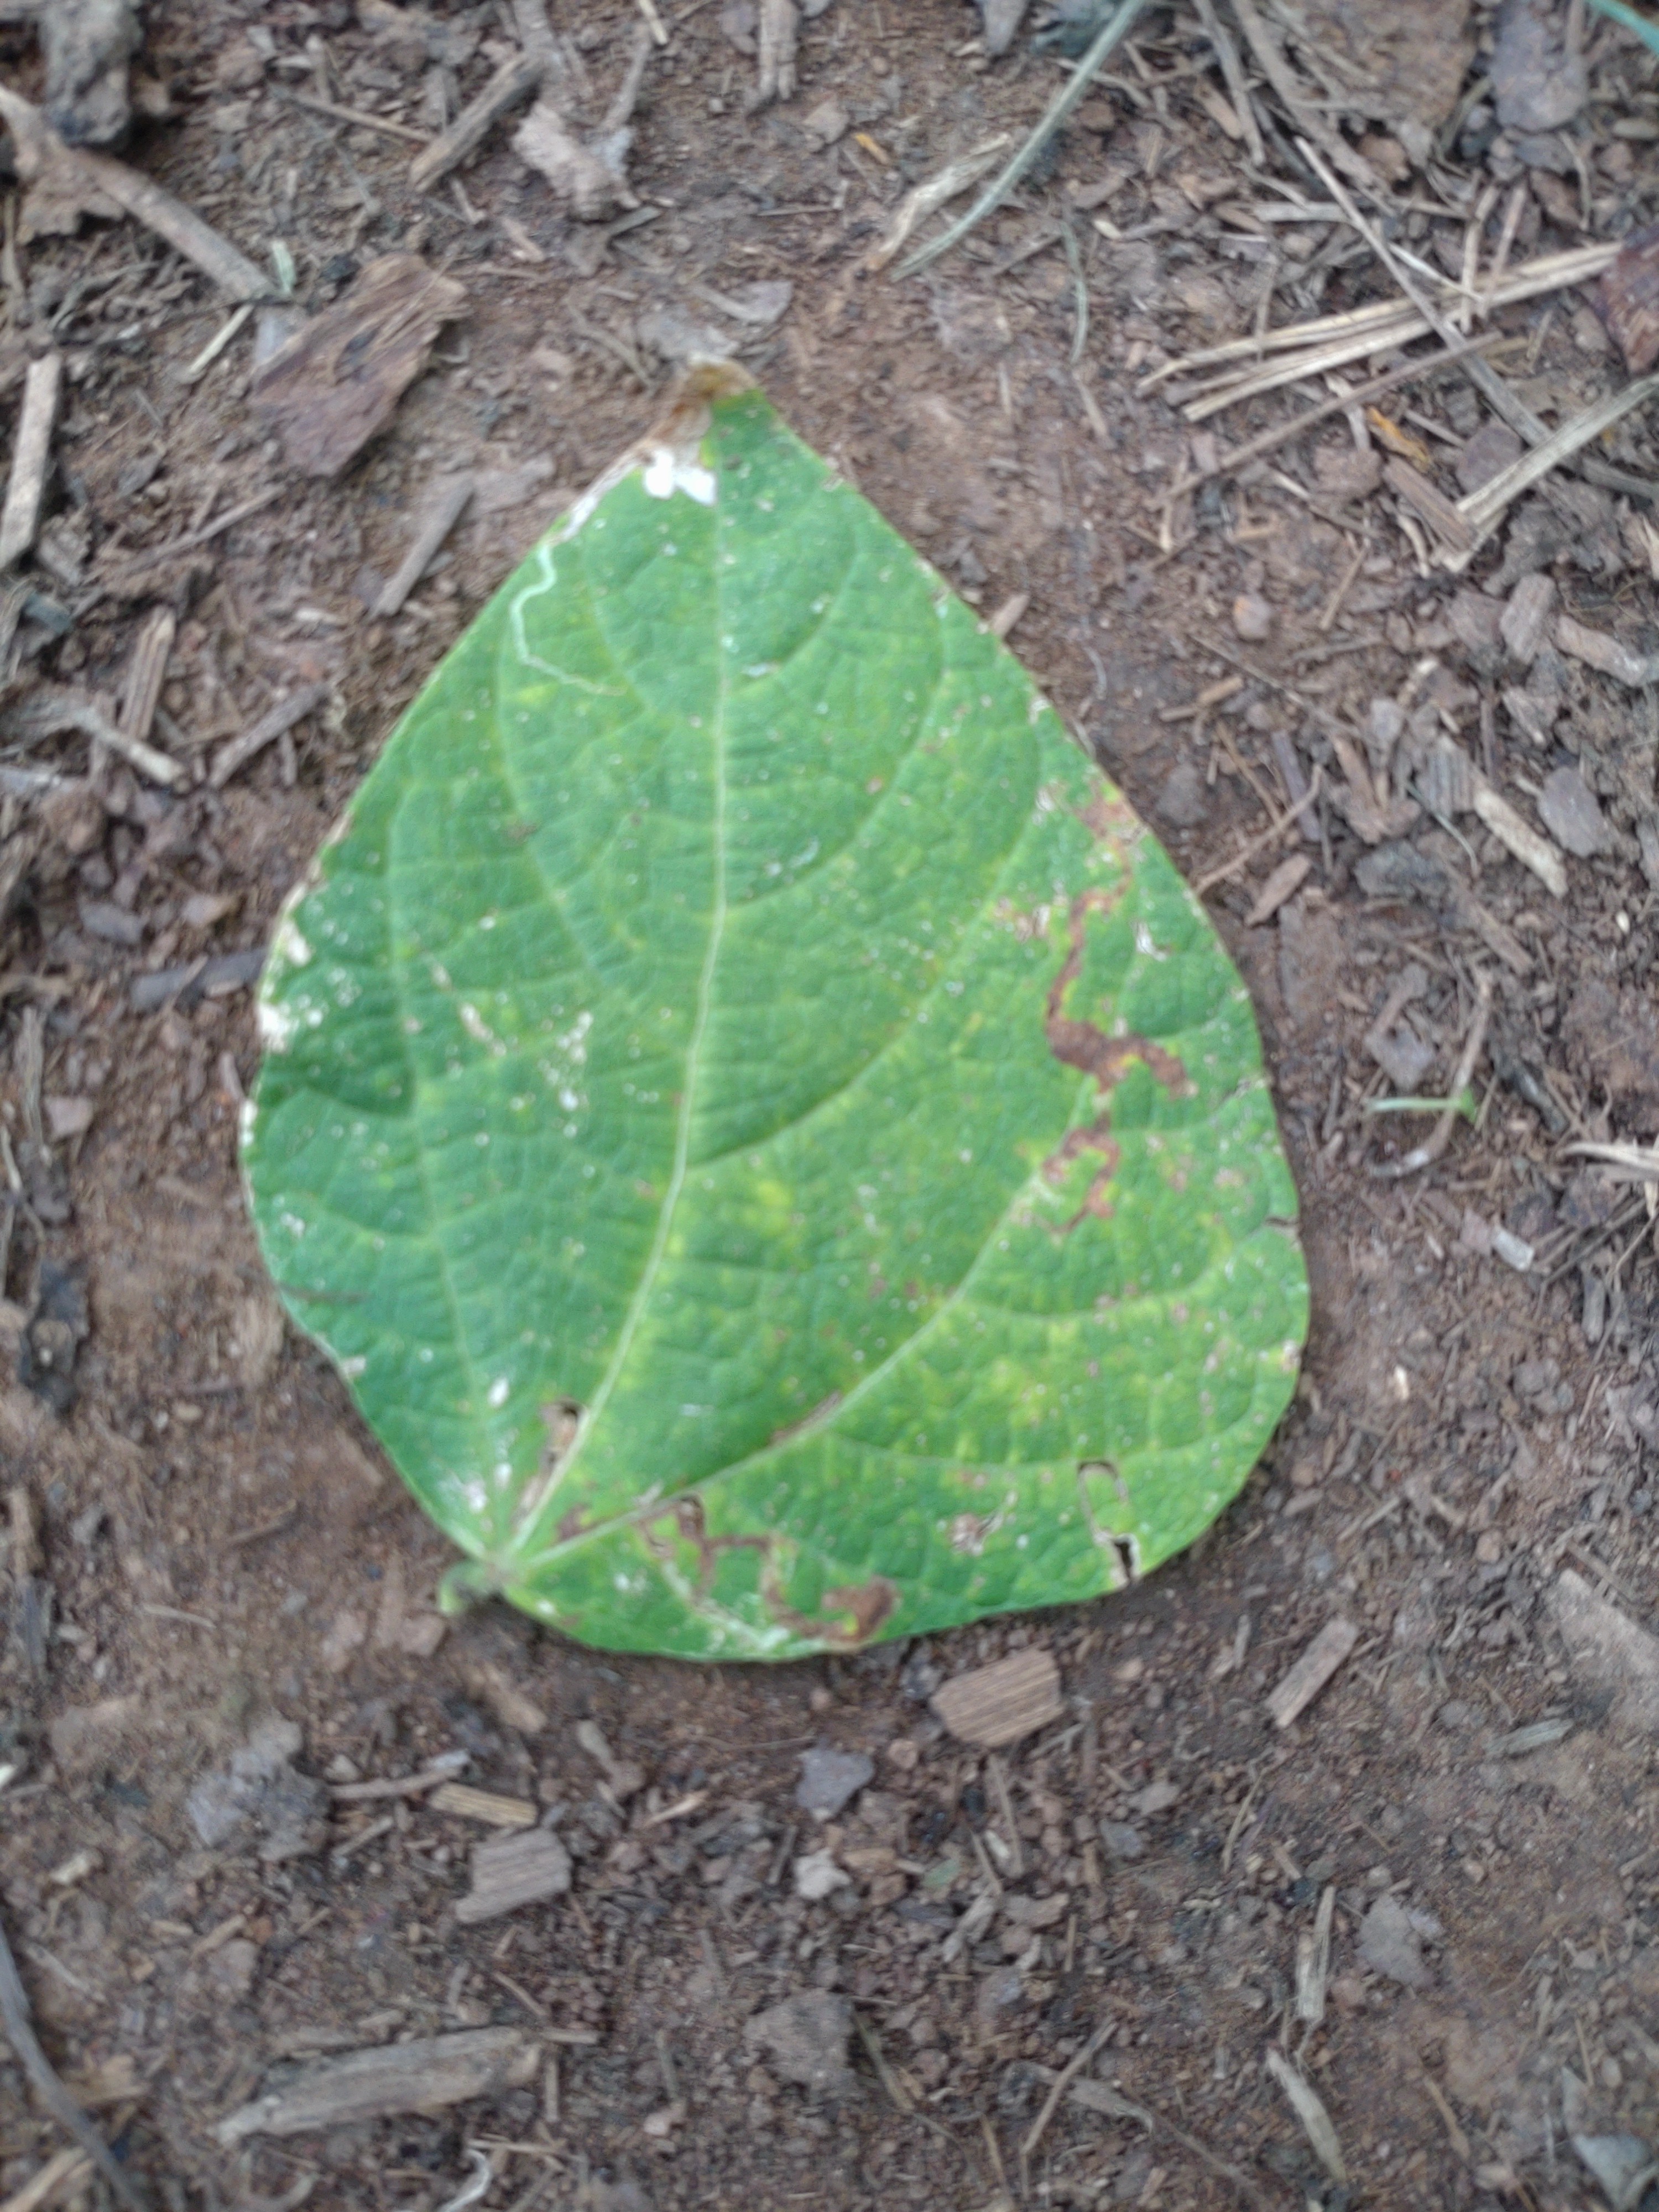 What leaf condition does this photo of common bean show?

anthracnose
